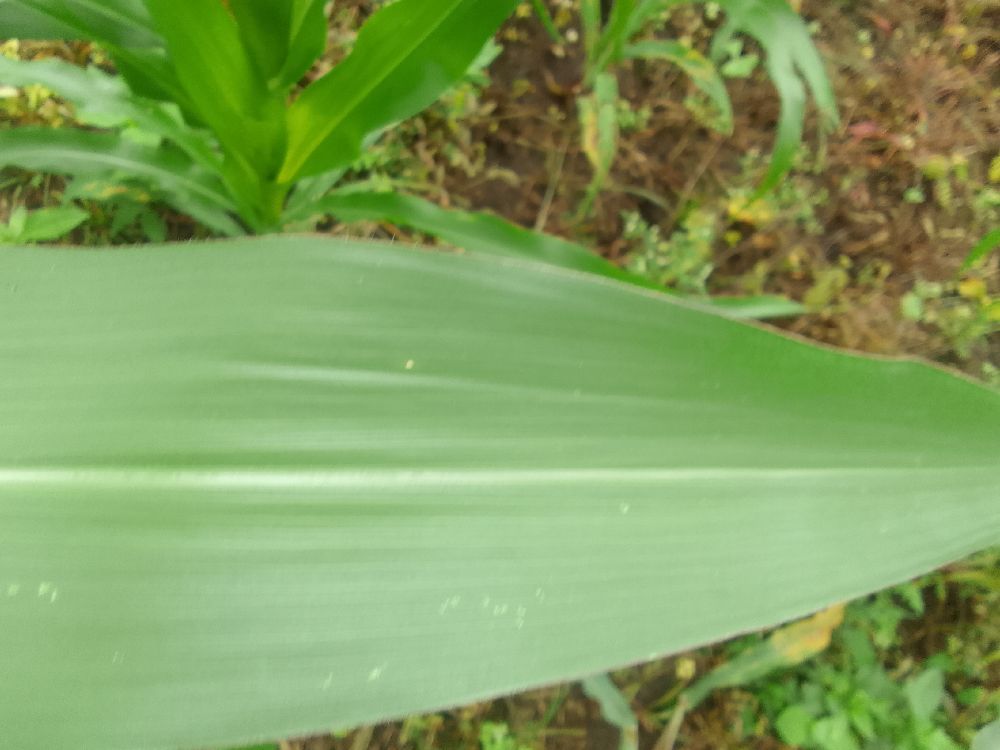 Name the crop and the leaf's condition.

maize, healthy
